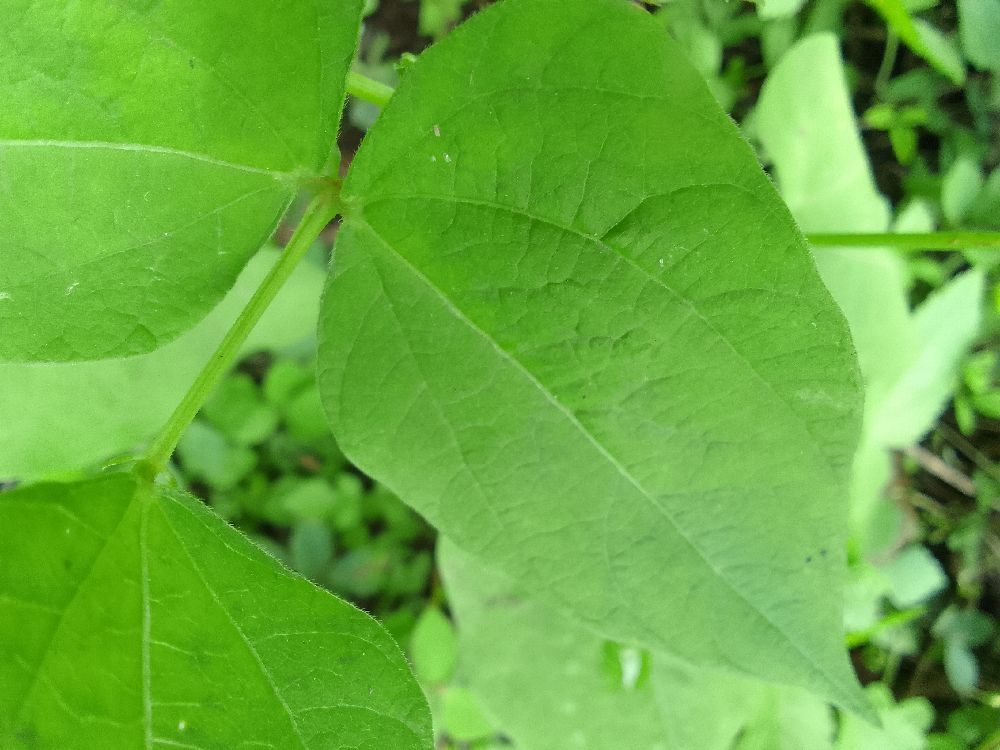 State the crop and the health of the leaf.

common bean, healthy
